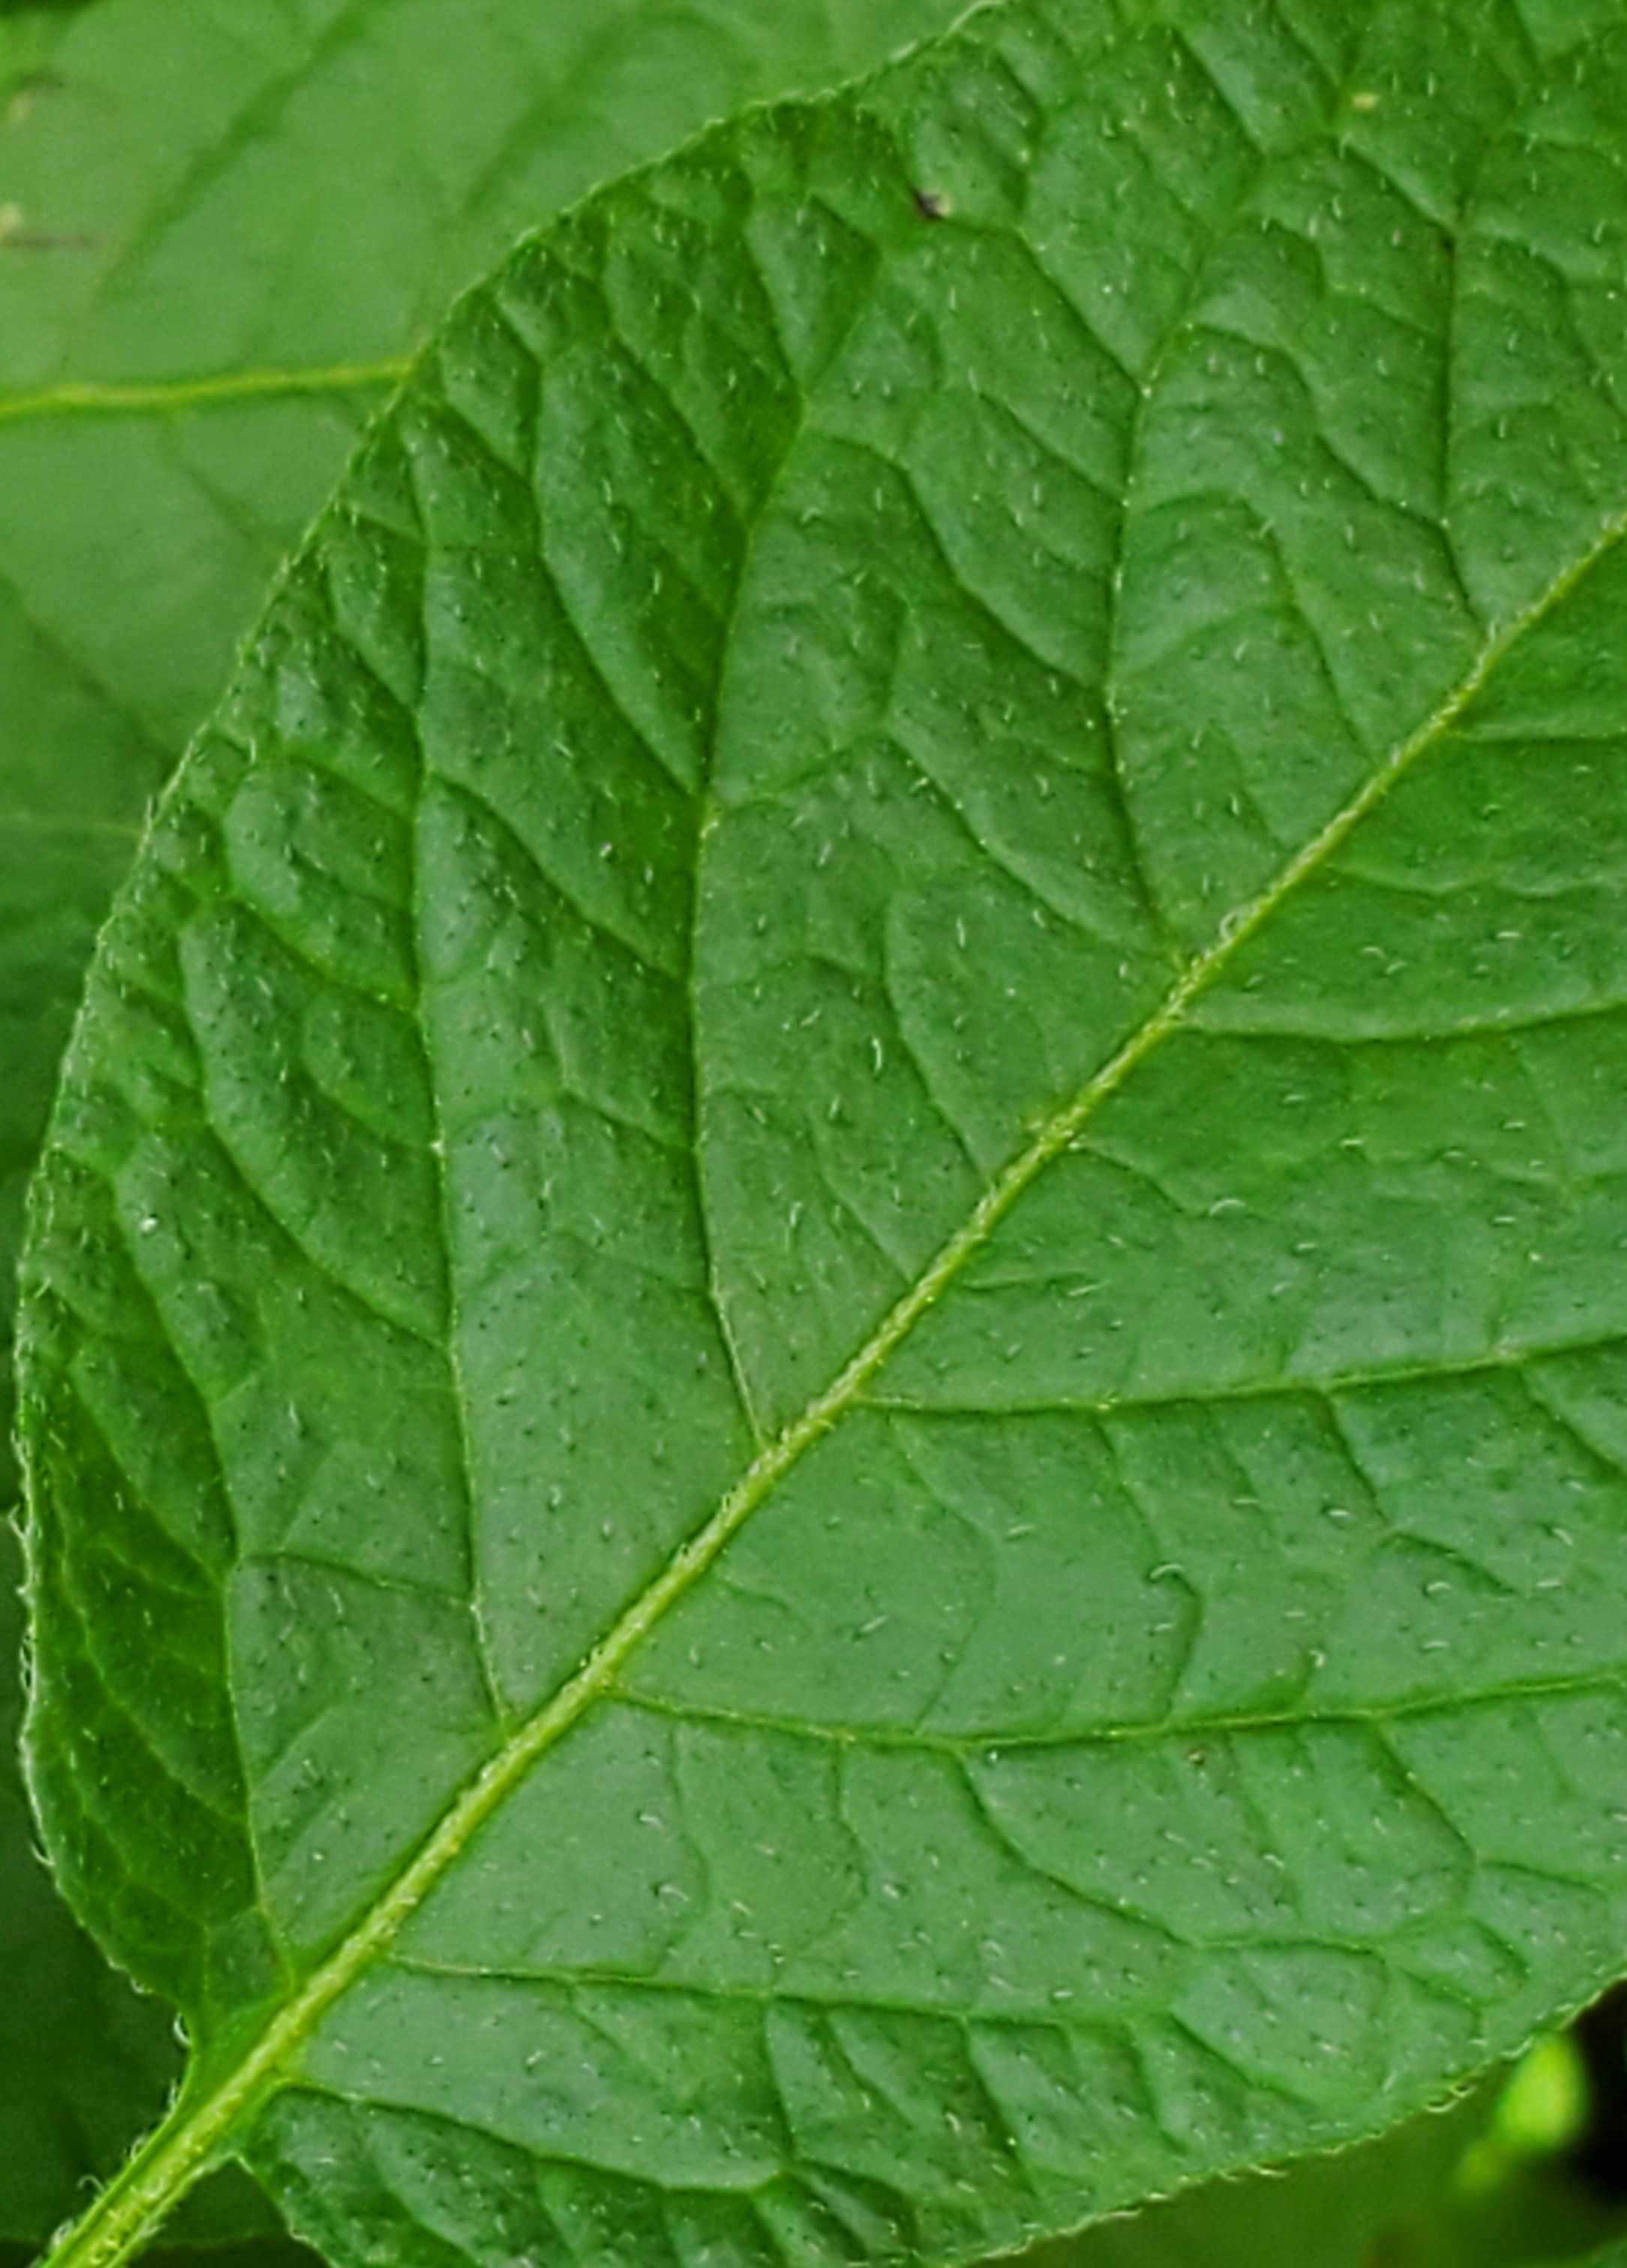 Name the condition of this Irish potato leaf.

healthy
